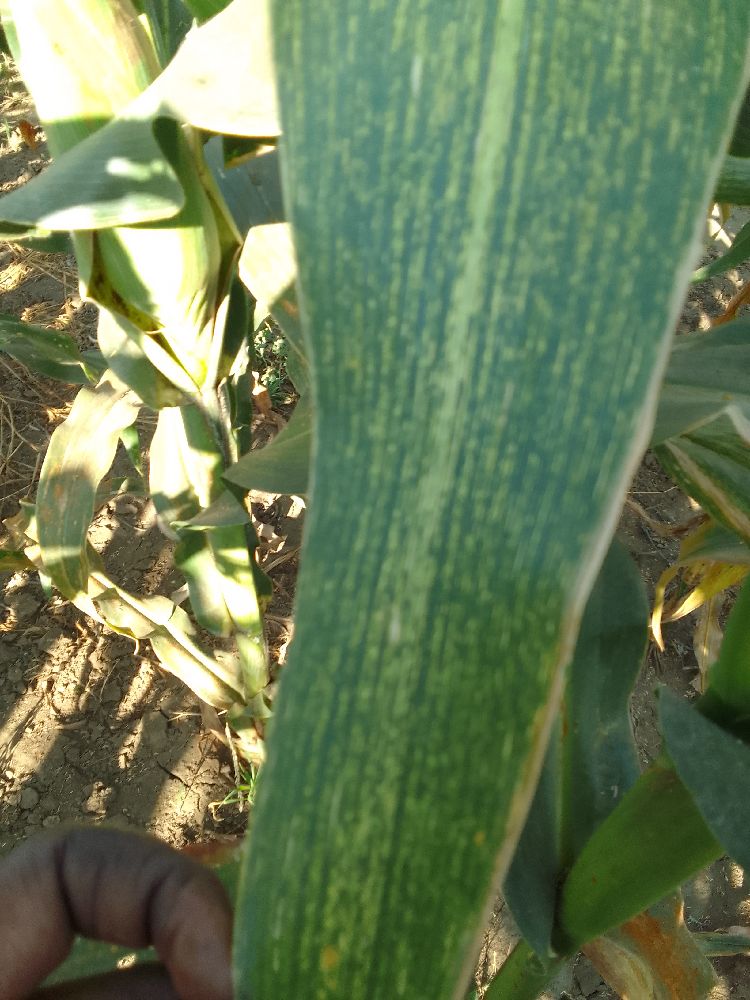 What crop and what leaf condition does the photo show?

maize, maize streak virus
